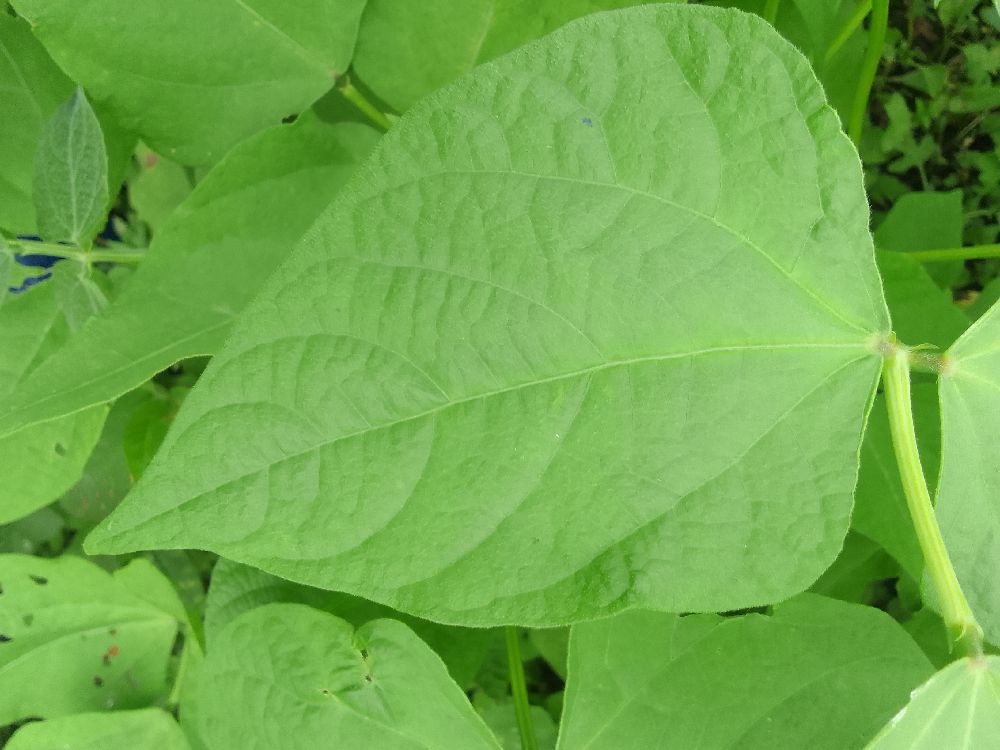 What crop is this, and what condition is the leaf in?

common bean, healthy
